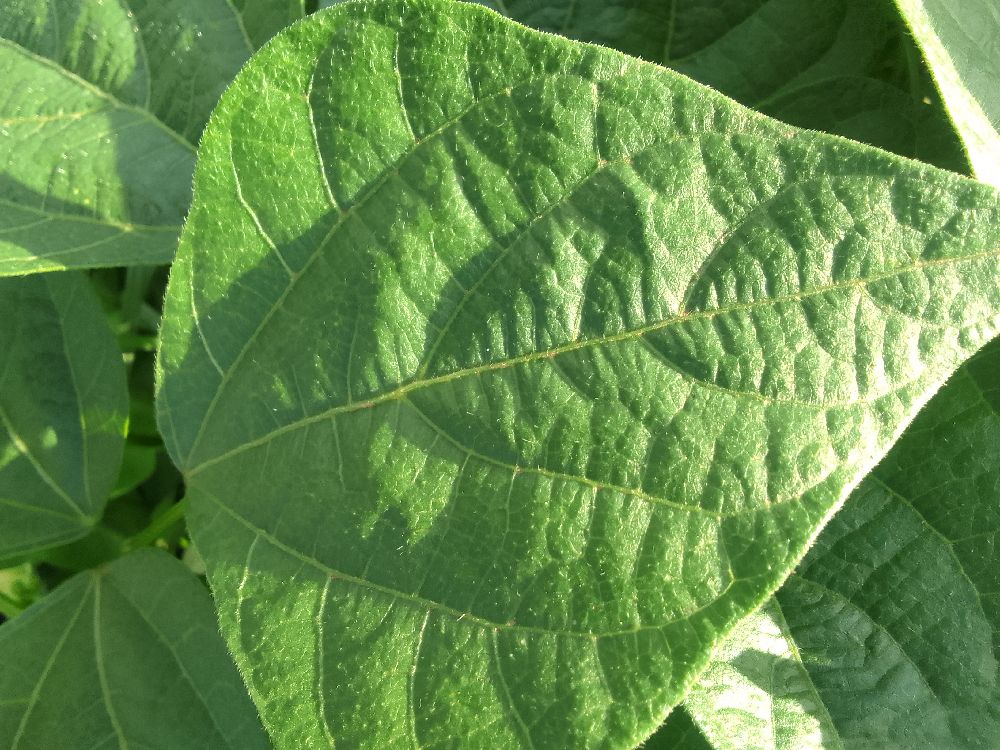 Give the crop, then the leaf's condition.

common bean, healthy
